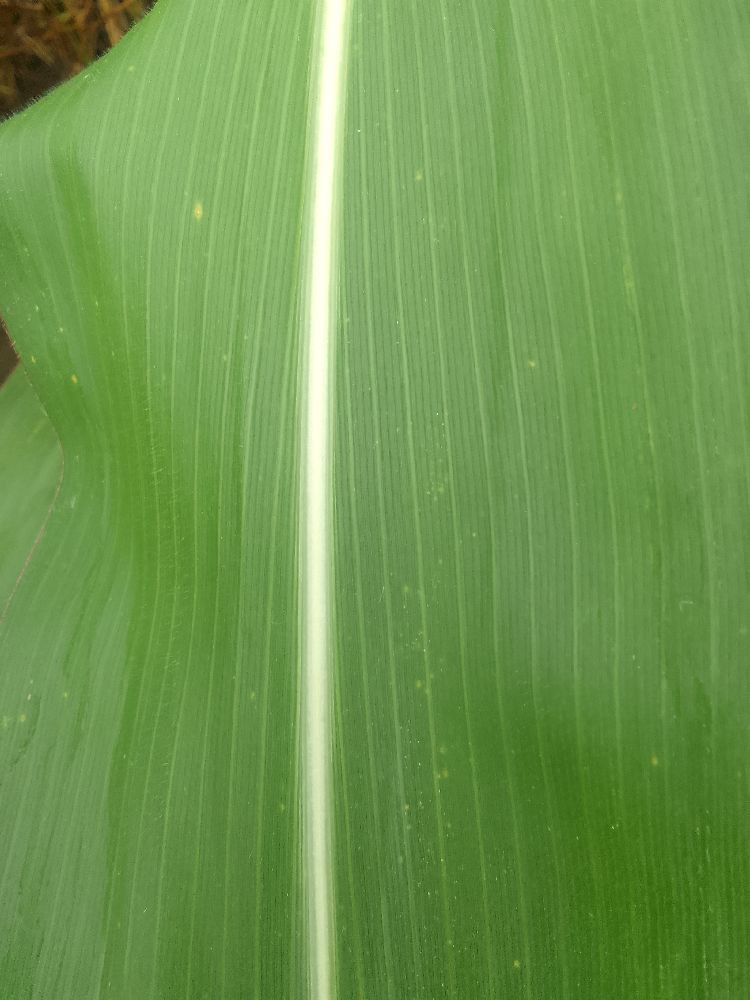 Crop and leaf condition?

maize, healthy
